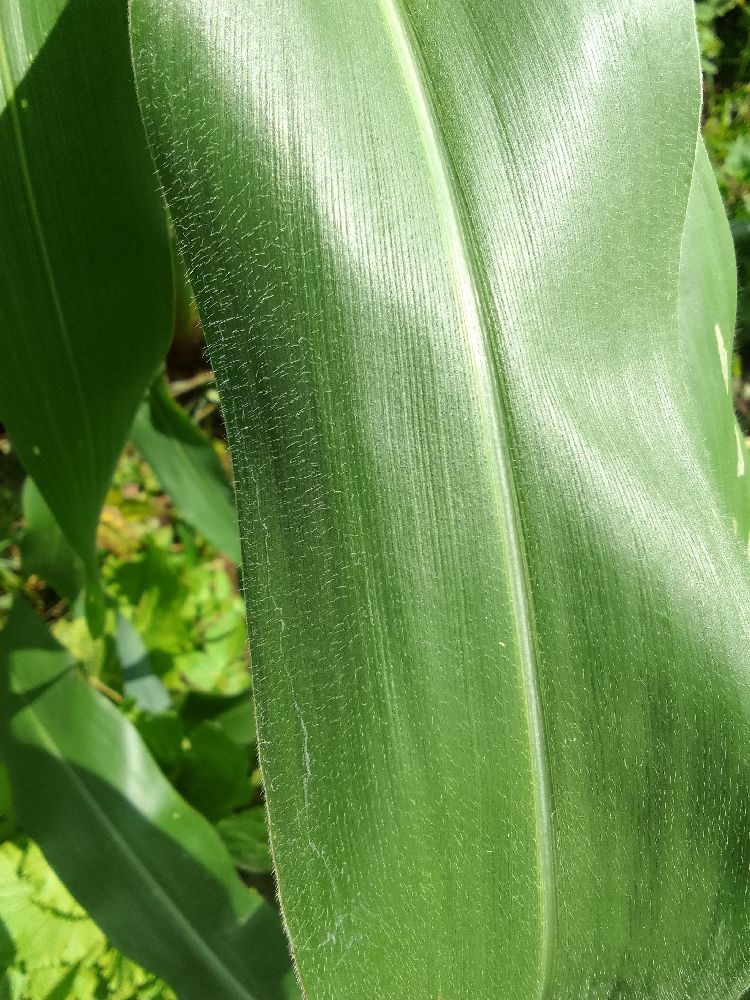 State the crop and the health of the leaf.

maize, healthy
